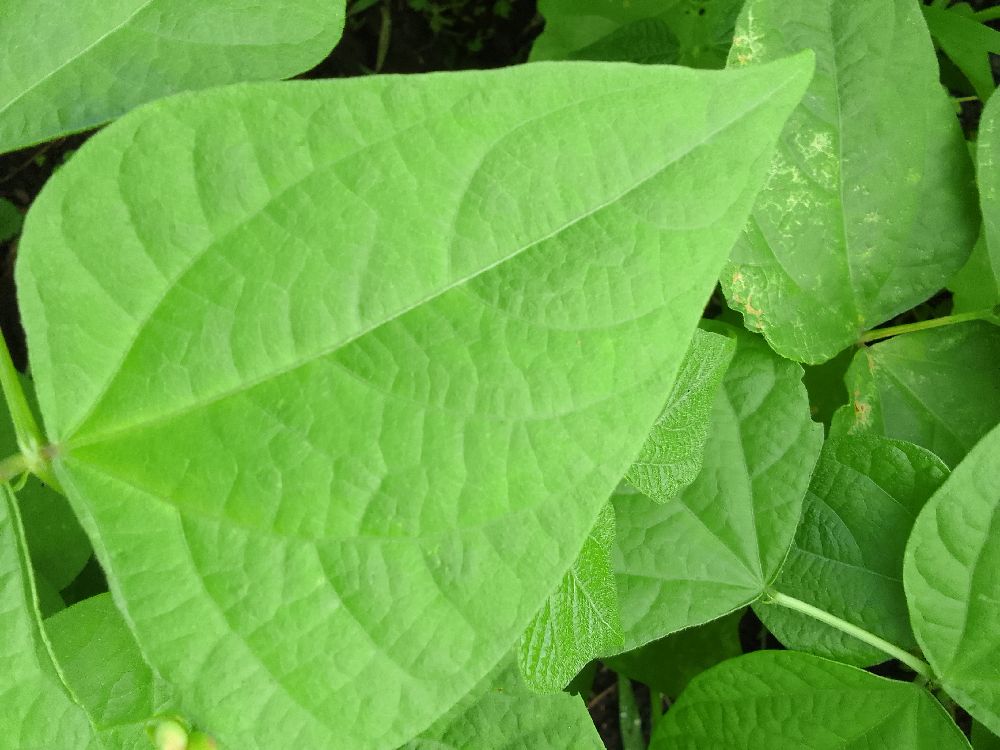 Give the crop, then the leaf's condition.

common bean, healthy
